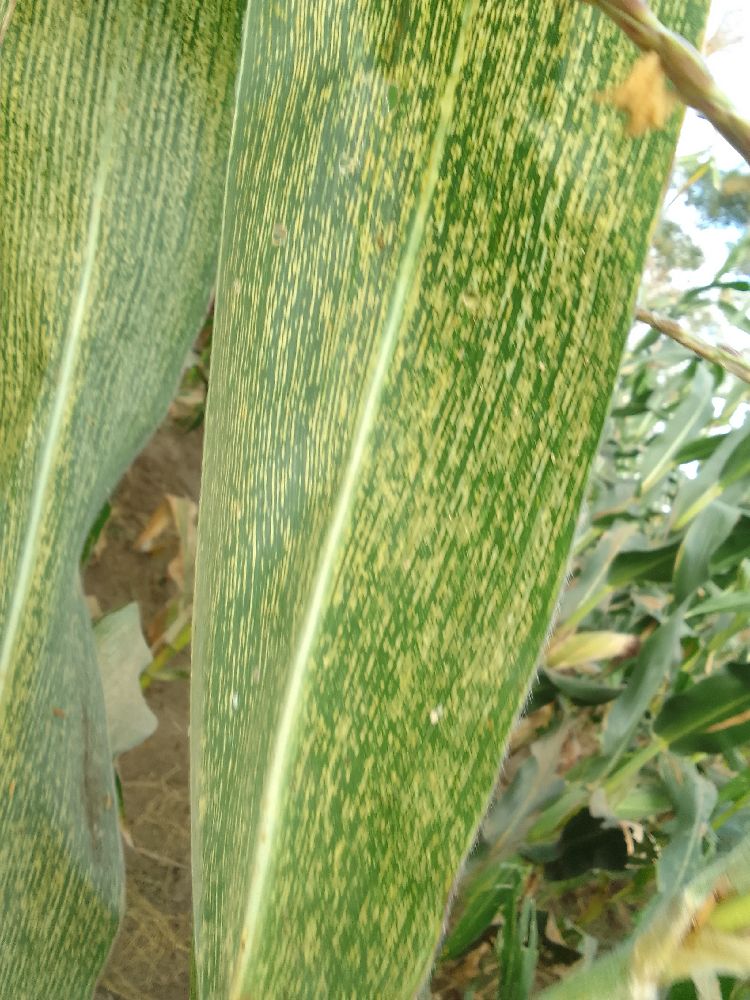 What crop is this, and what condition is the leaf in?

maize, maize streak virus
